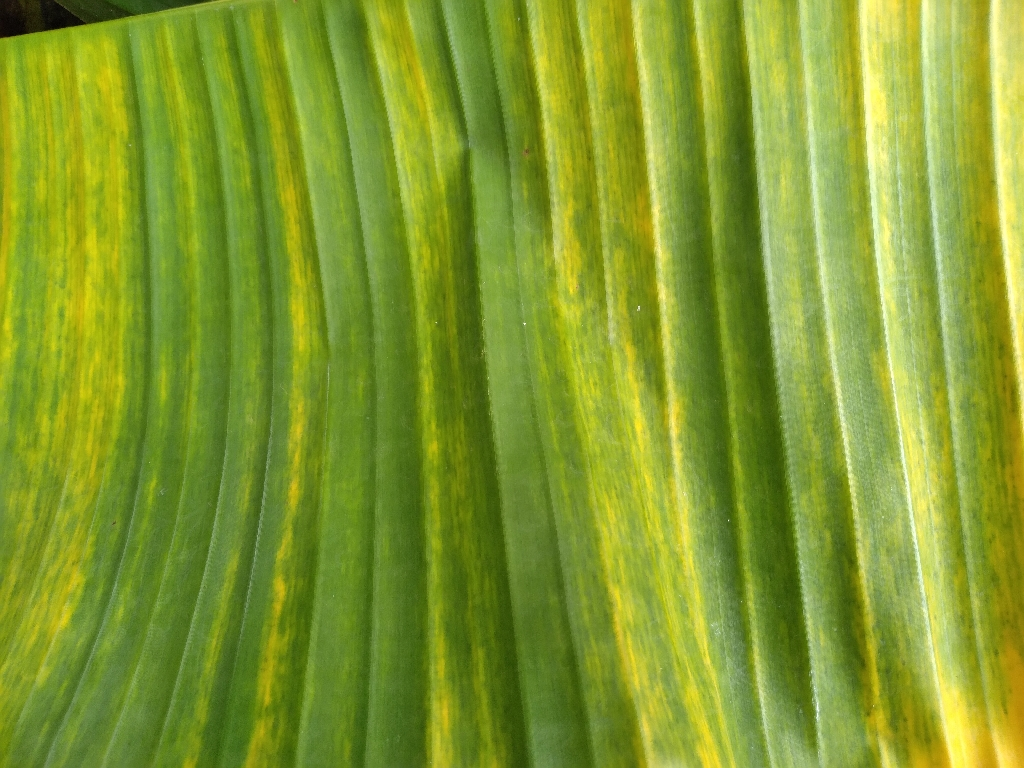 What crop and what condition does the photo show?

banana, fusarium wilt race 1
